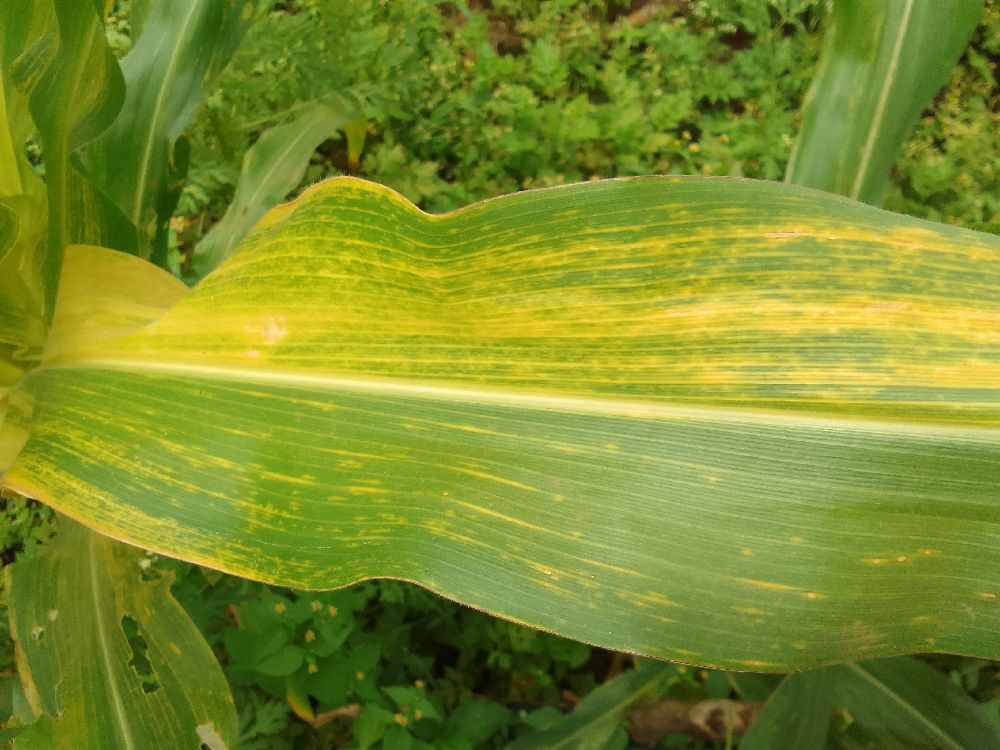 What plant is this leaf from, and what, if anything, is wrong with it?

maize, maize lethal necrosis
